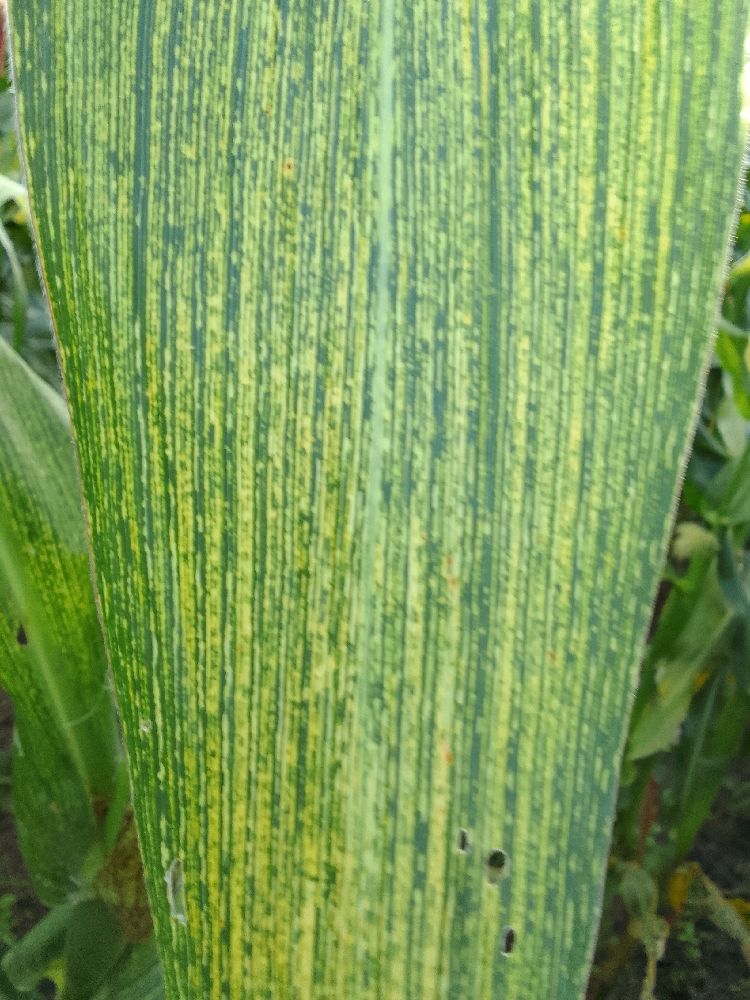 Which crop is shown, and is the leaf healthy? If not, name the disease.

maize, maize streak virus
